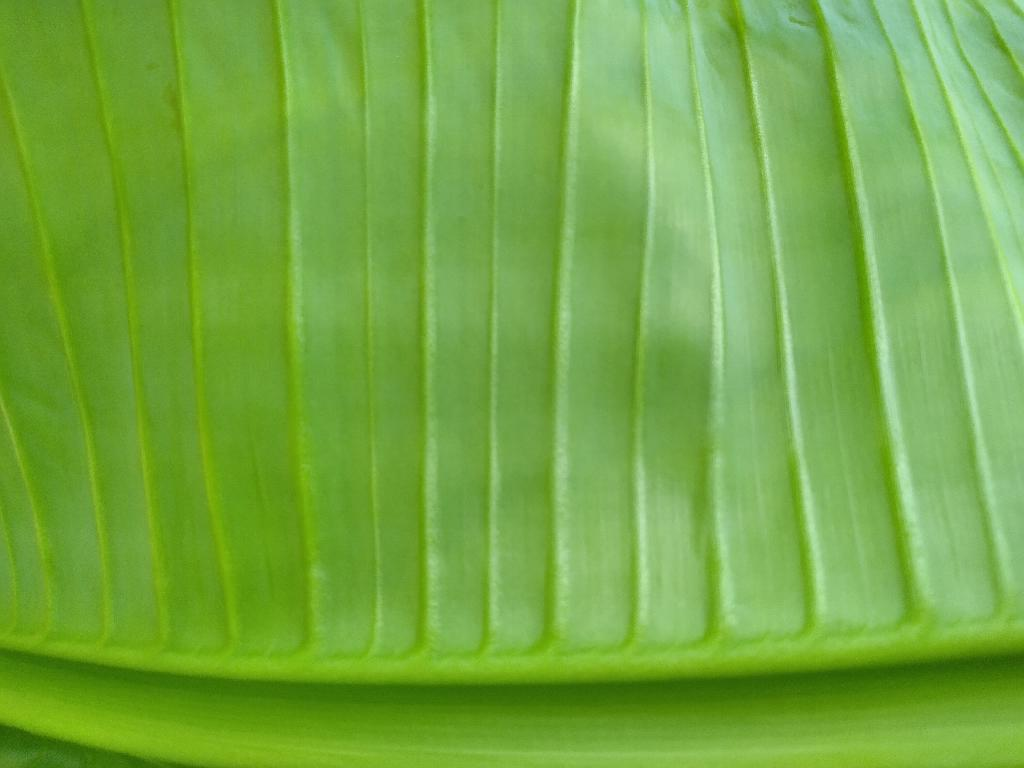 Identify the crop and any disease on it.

banana, healthy
